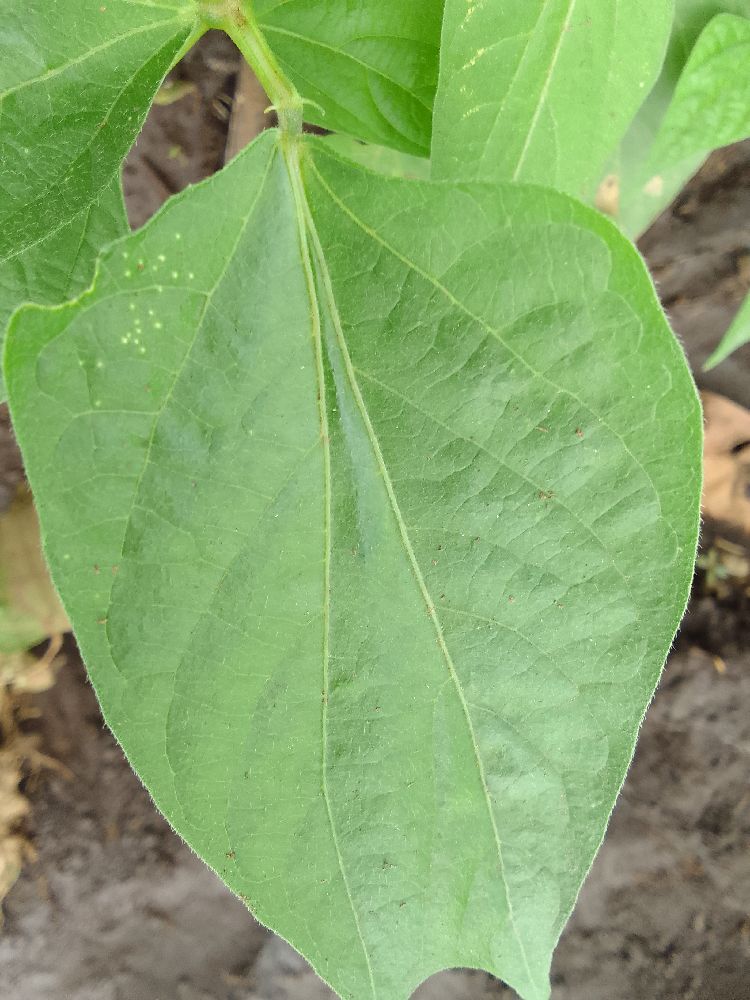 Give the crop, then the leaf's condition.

common bean, healthy
